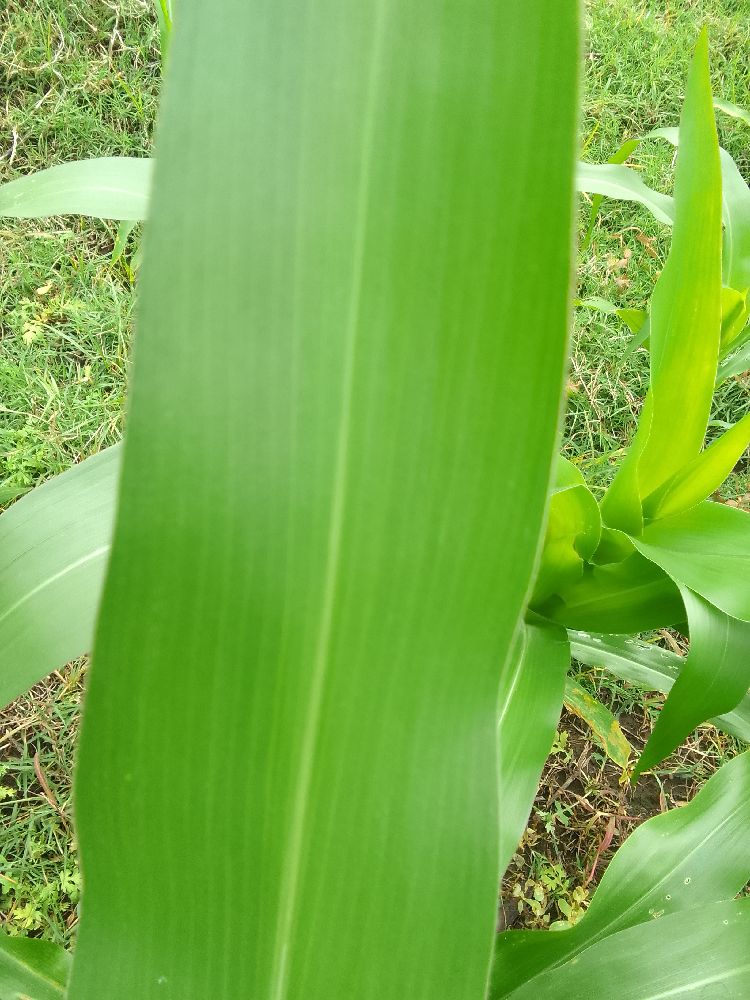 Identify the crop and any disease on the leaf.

maize, healthy
